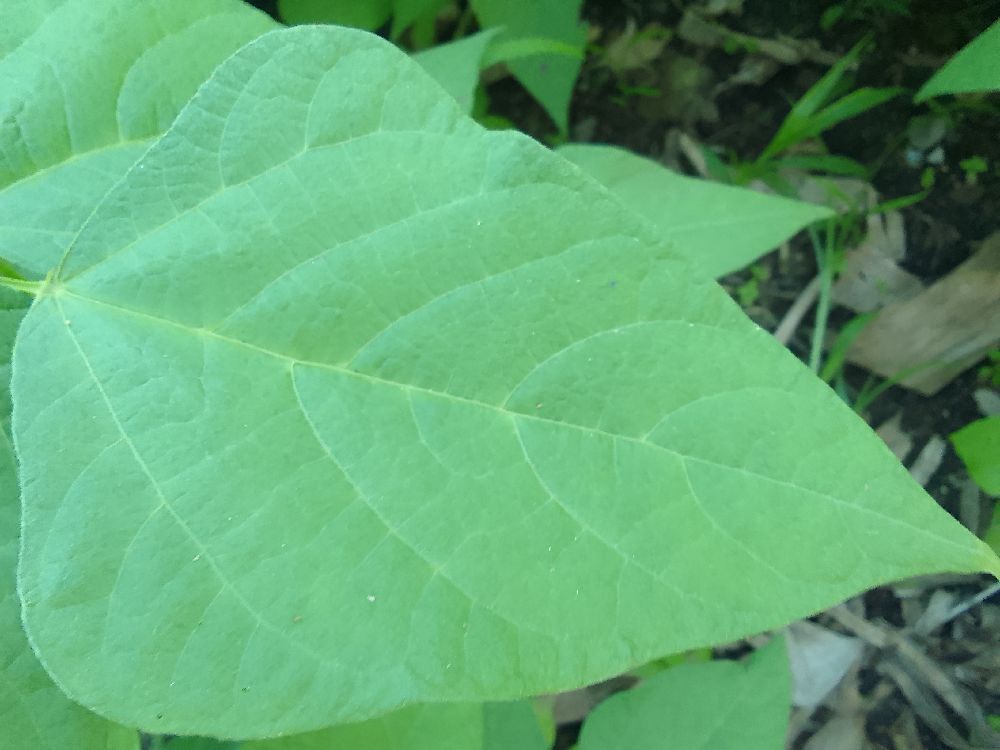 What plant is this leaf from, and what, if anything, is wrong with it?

common bean, healthy
